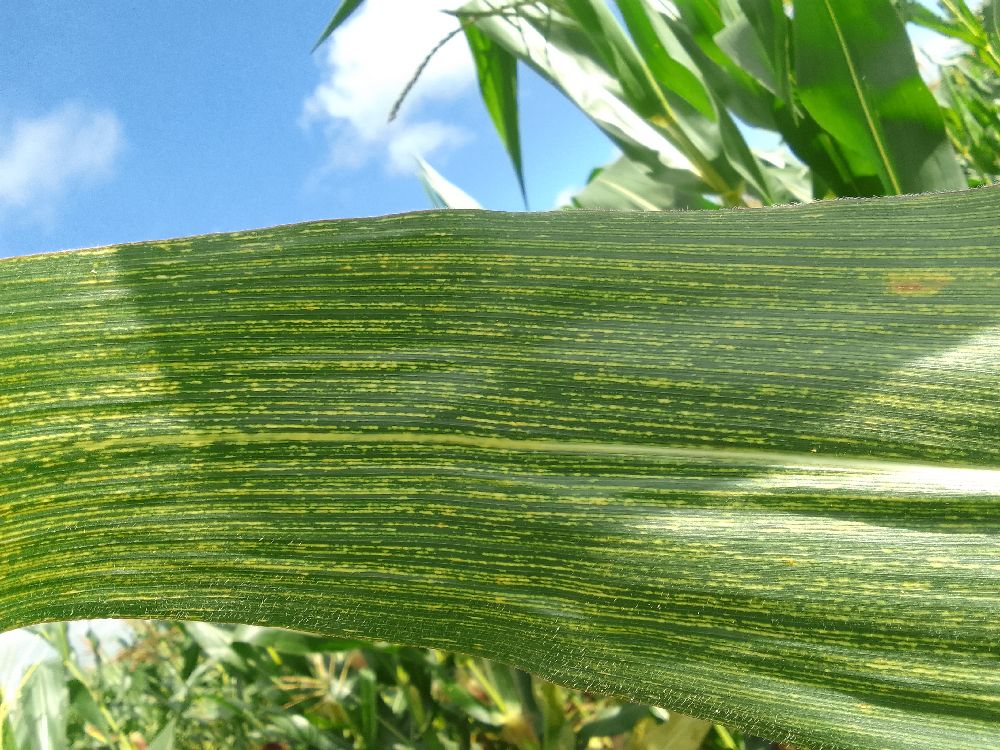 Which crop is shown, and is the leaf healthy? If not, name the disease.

maize, maize streak virus
